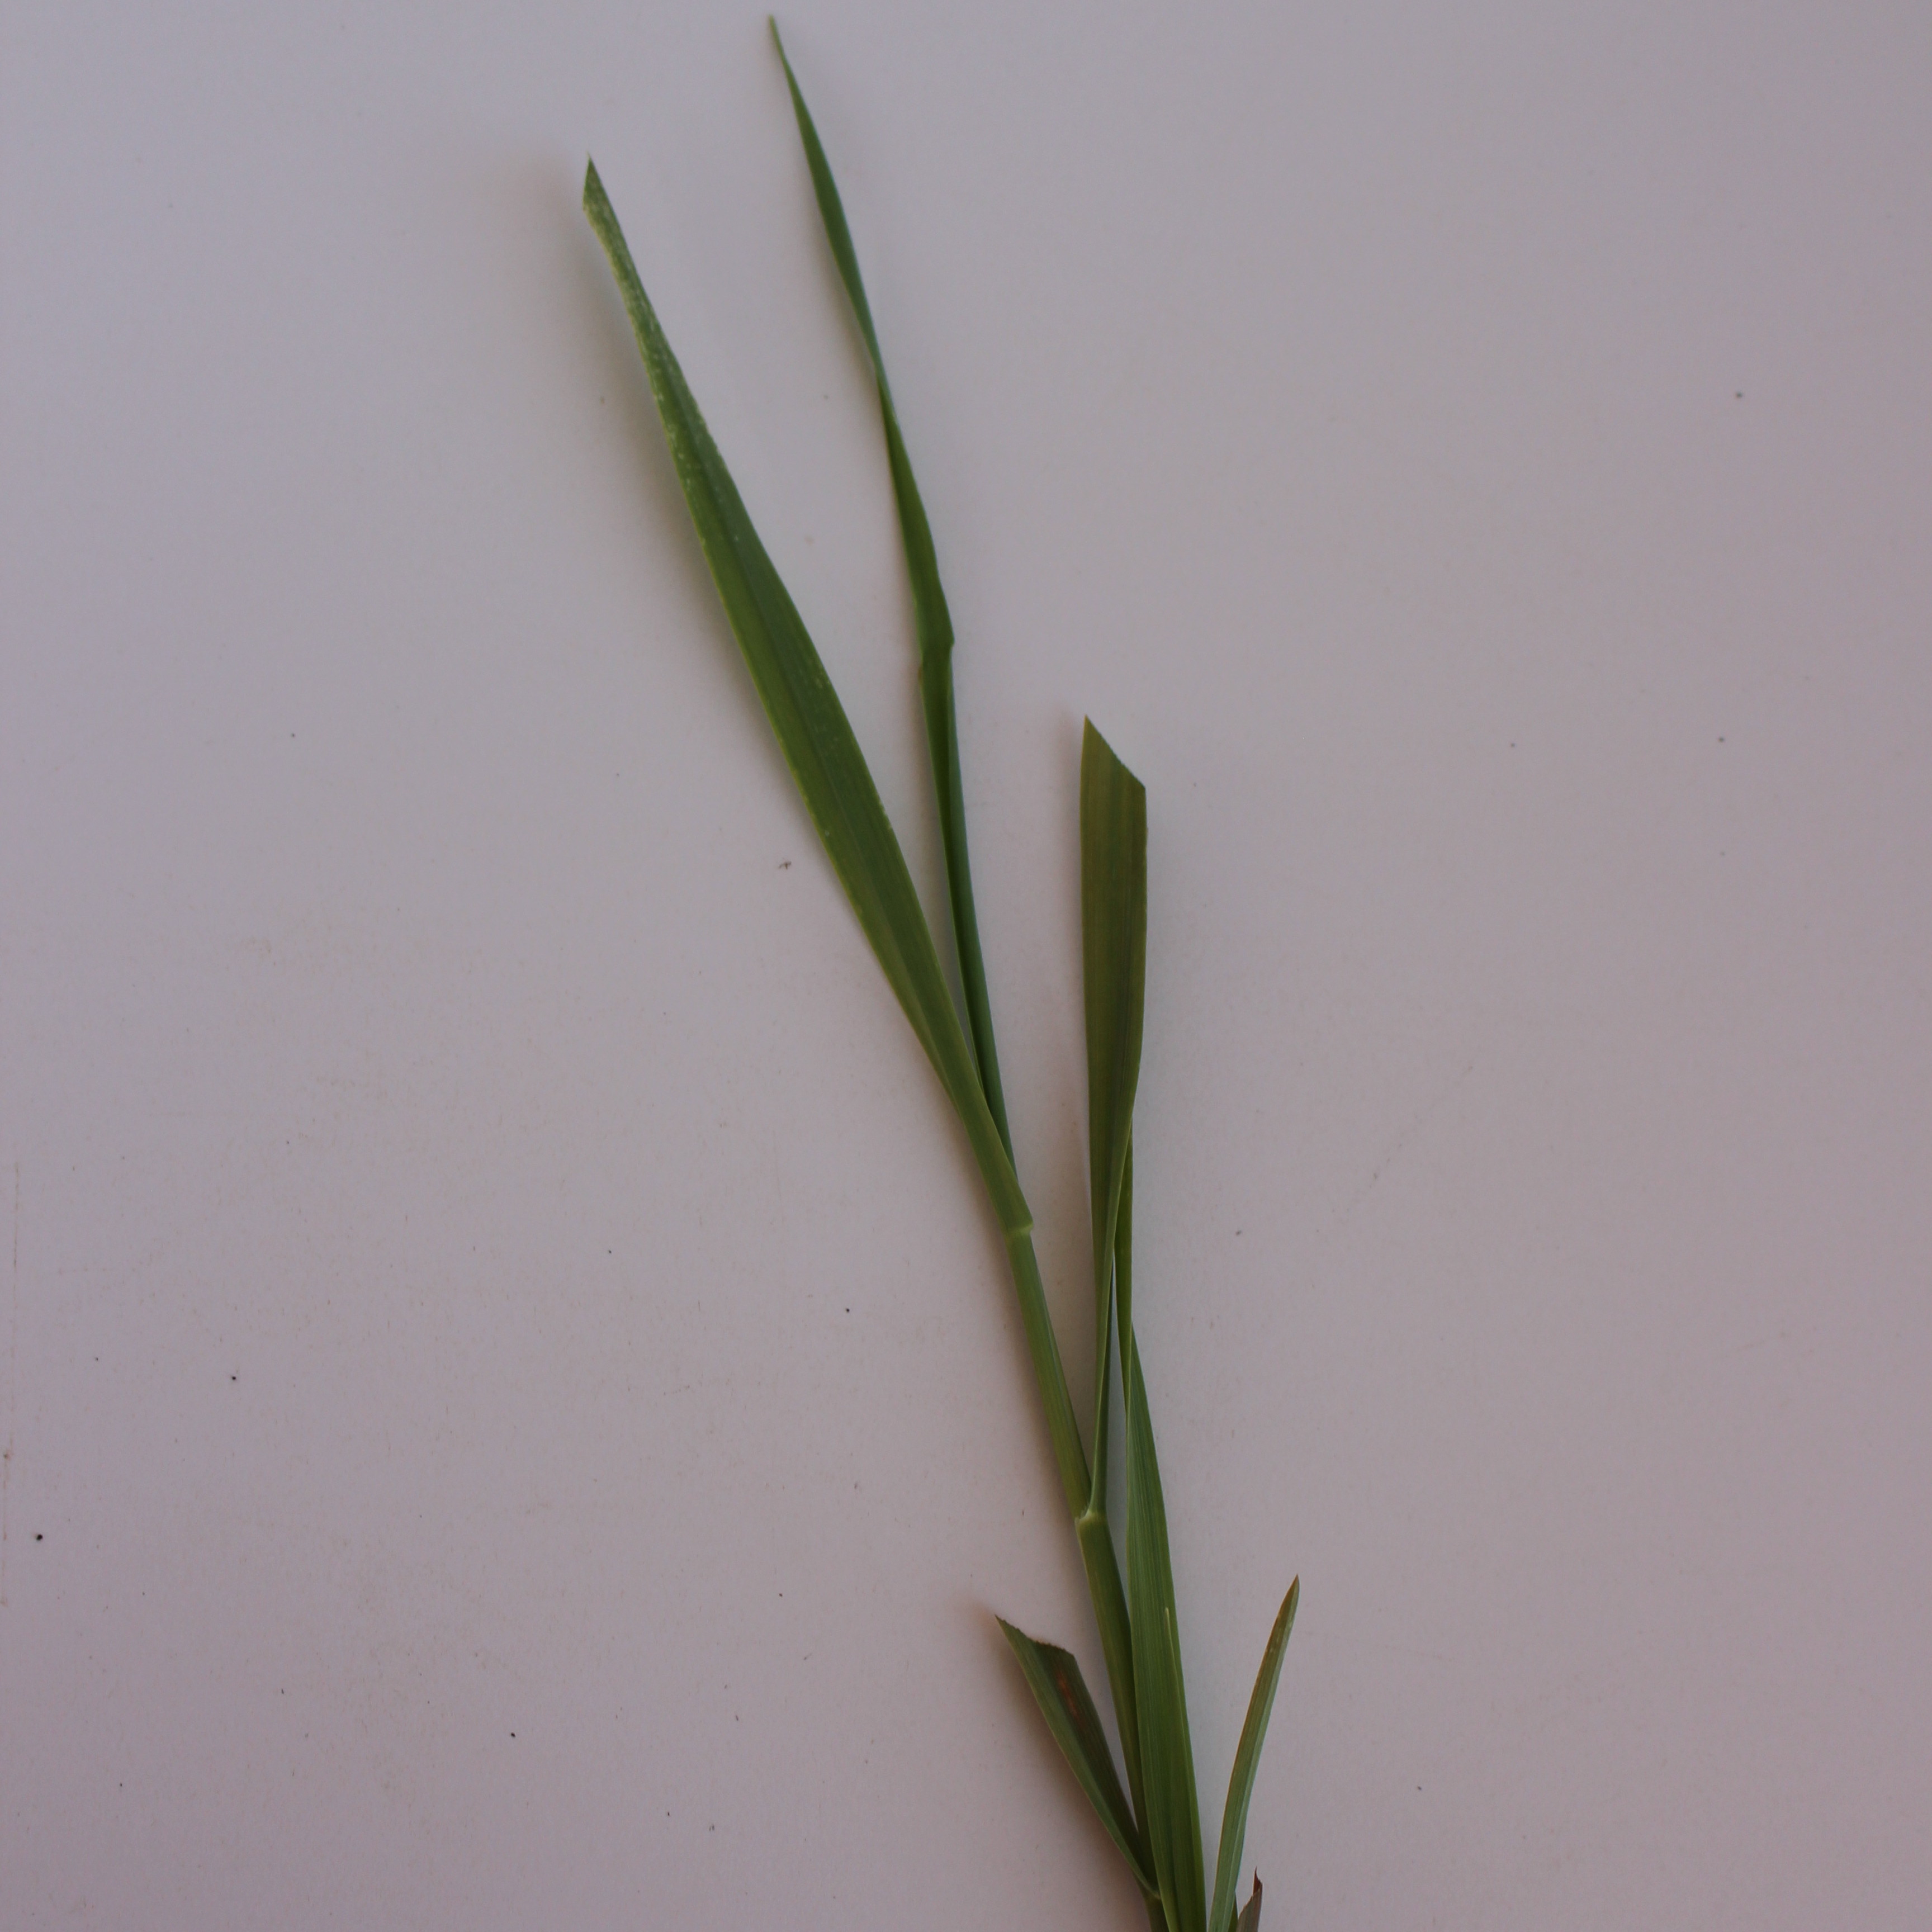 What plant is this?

Avena sterilis
